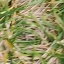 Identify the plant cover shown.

grass
